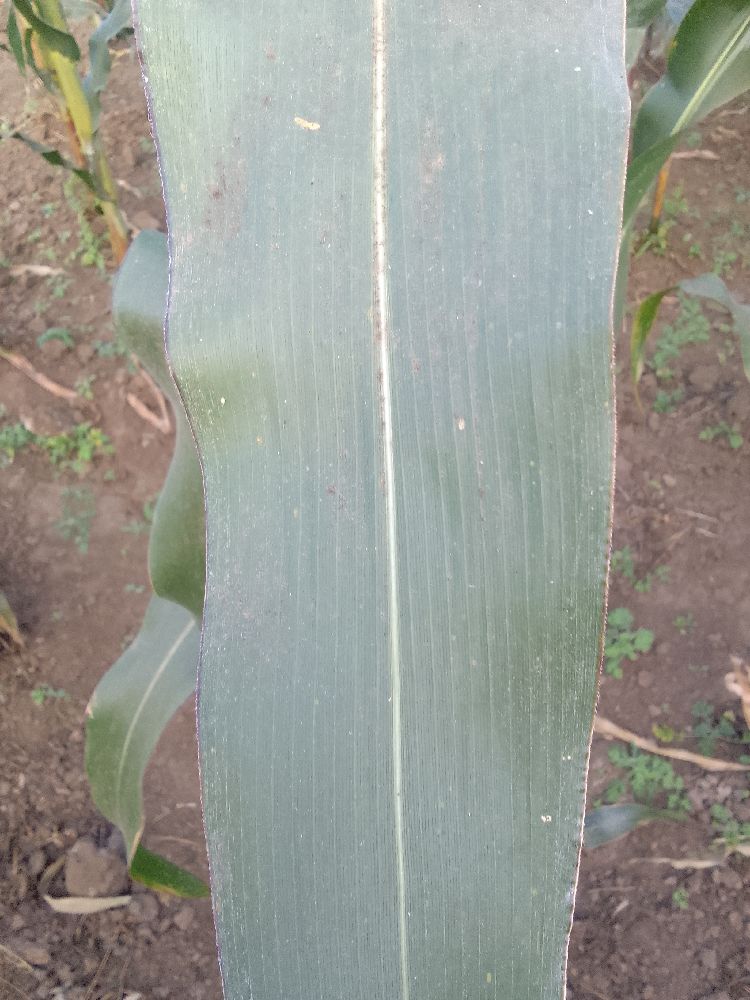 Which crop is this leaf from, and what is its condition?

maize, healthy
